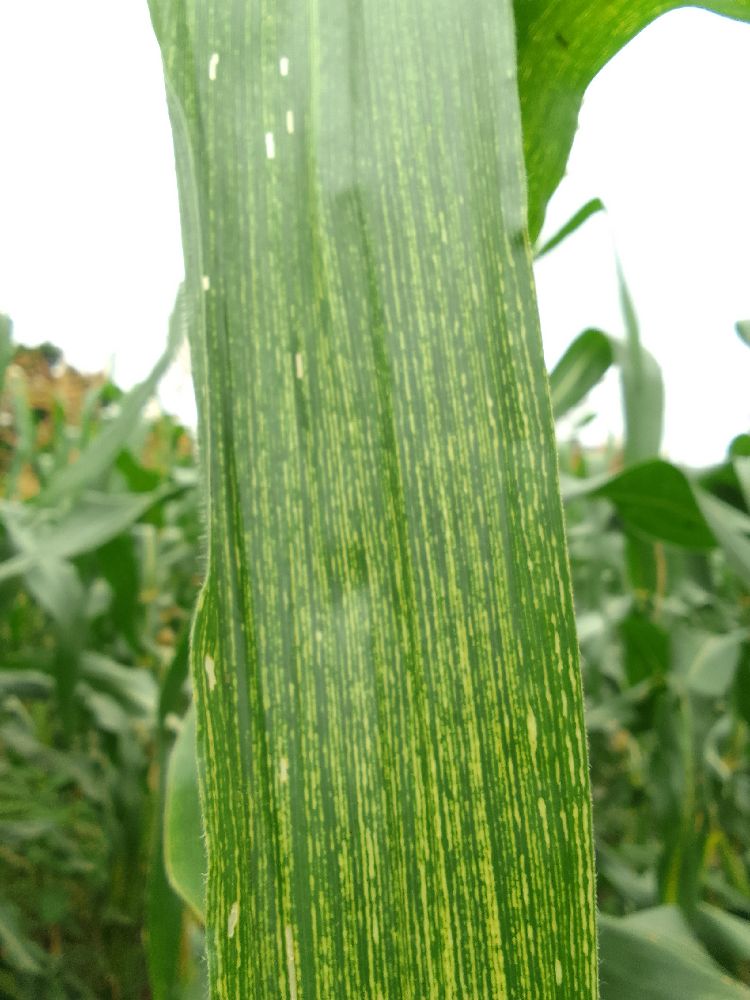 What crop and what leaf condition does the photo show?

maize, maize streak virus
